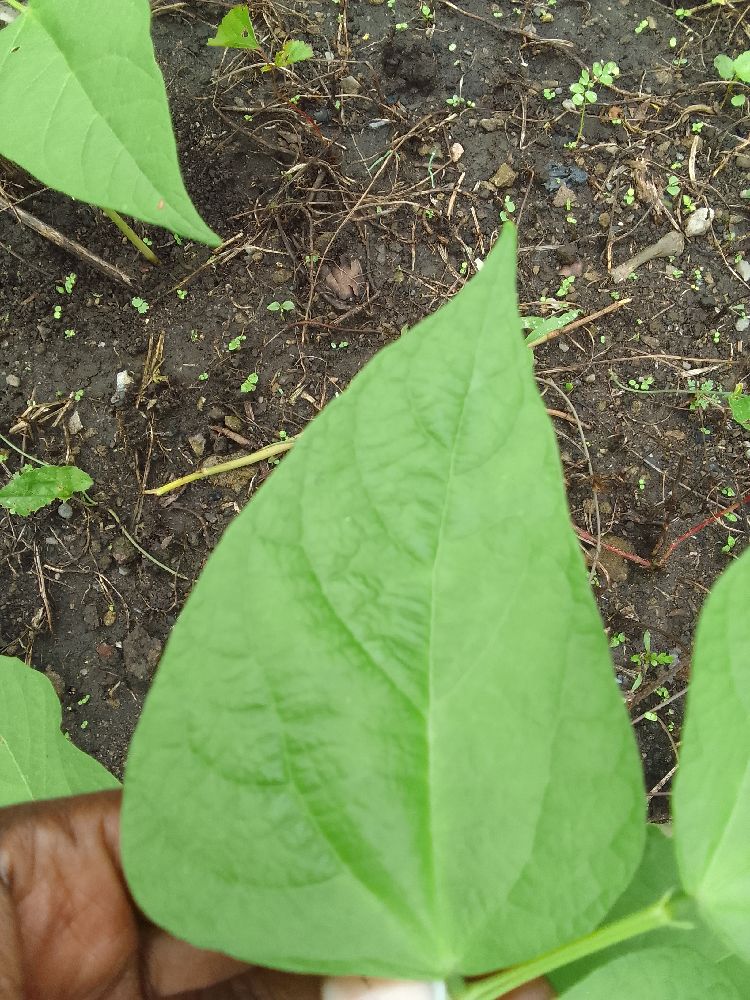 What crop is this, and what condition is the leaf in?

common bean, healthy
